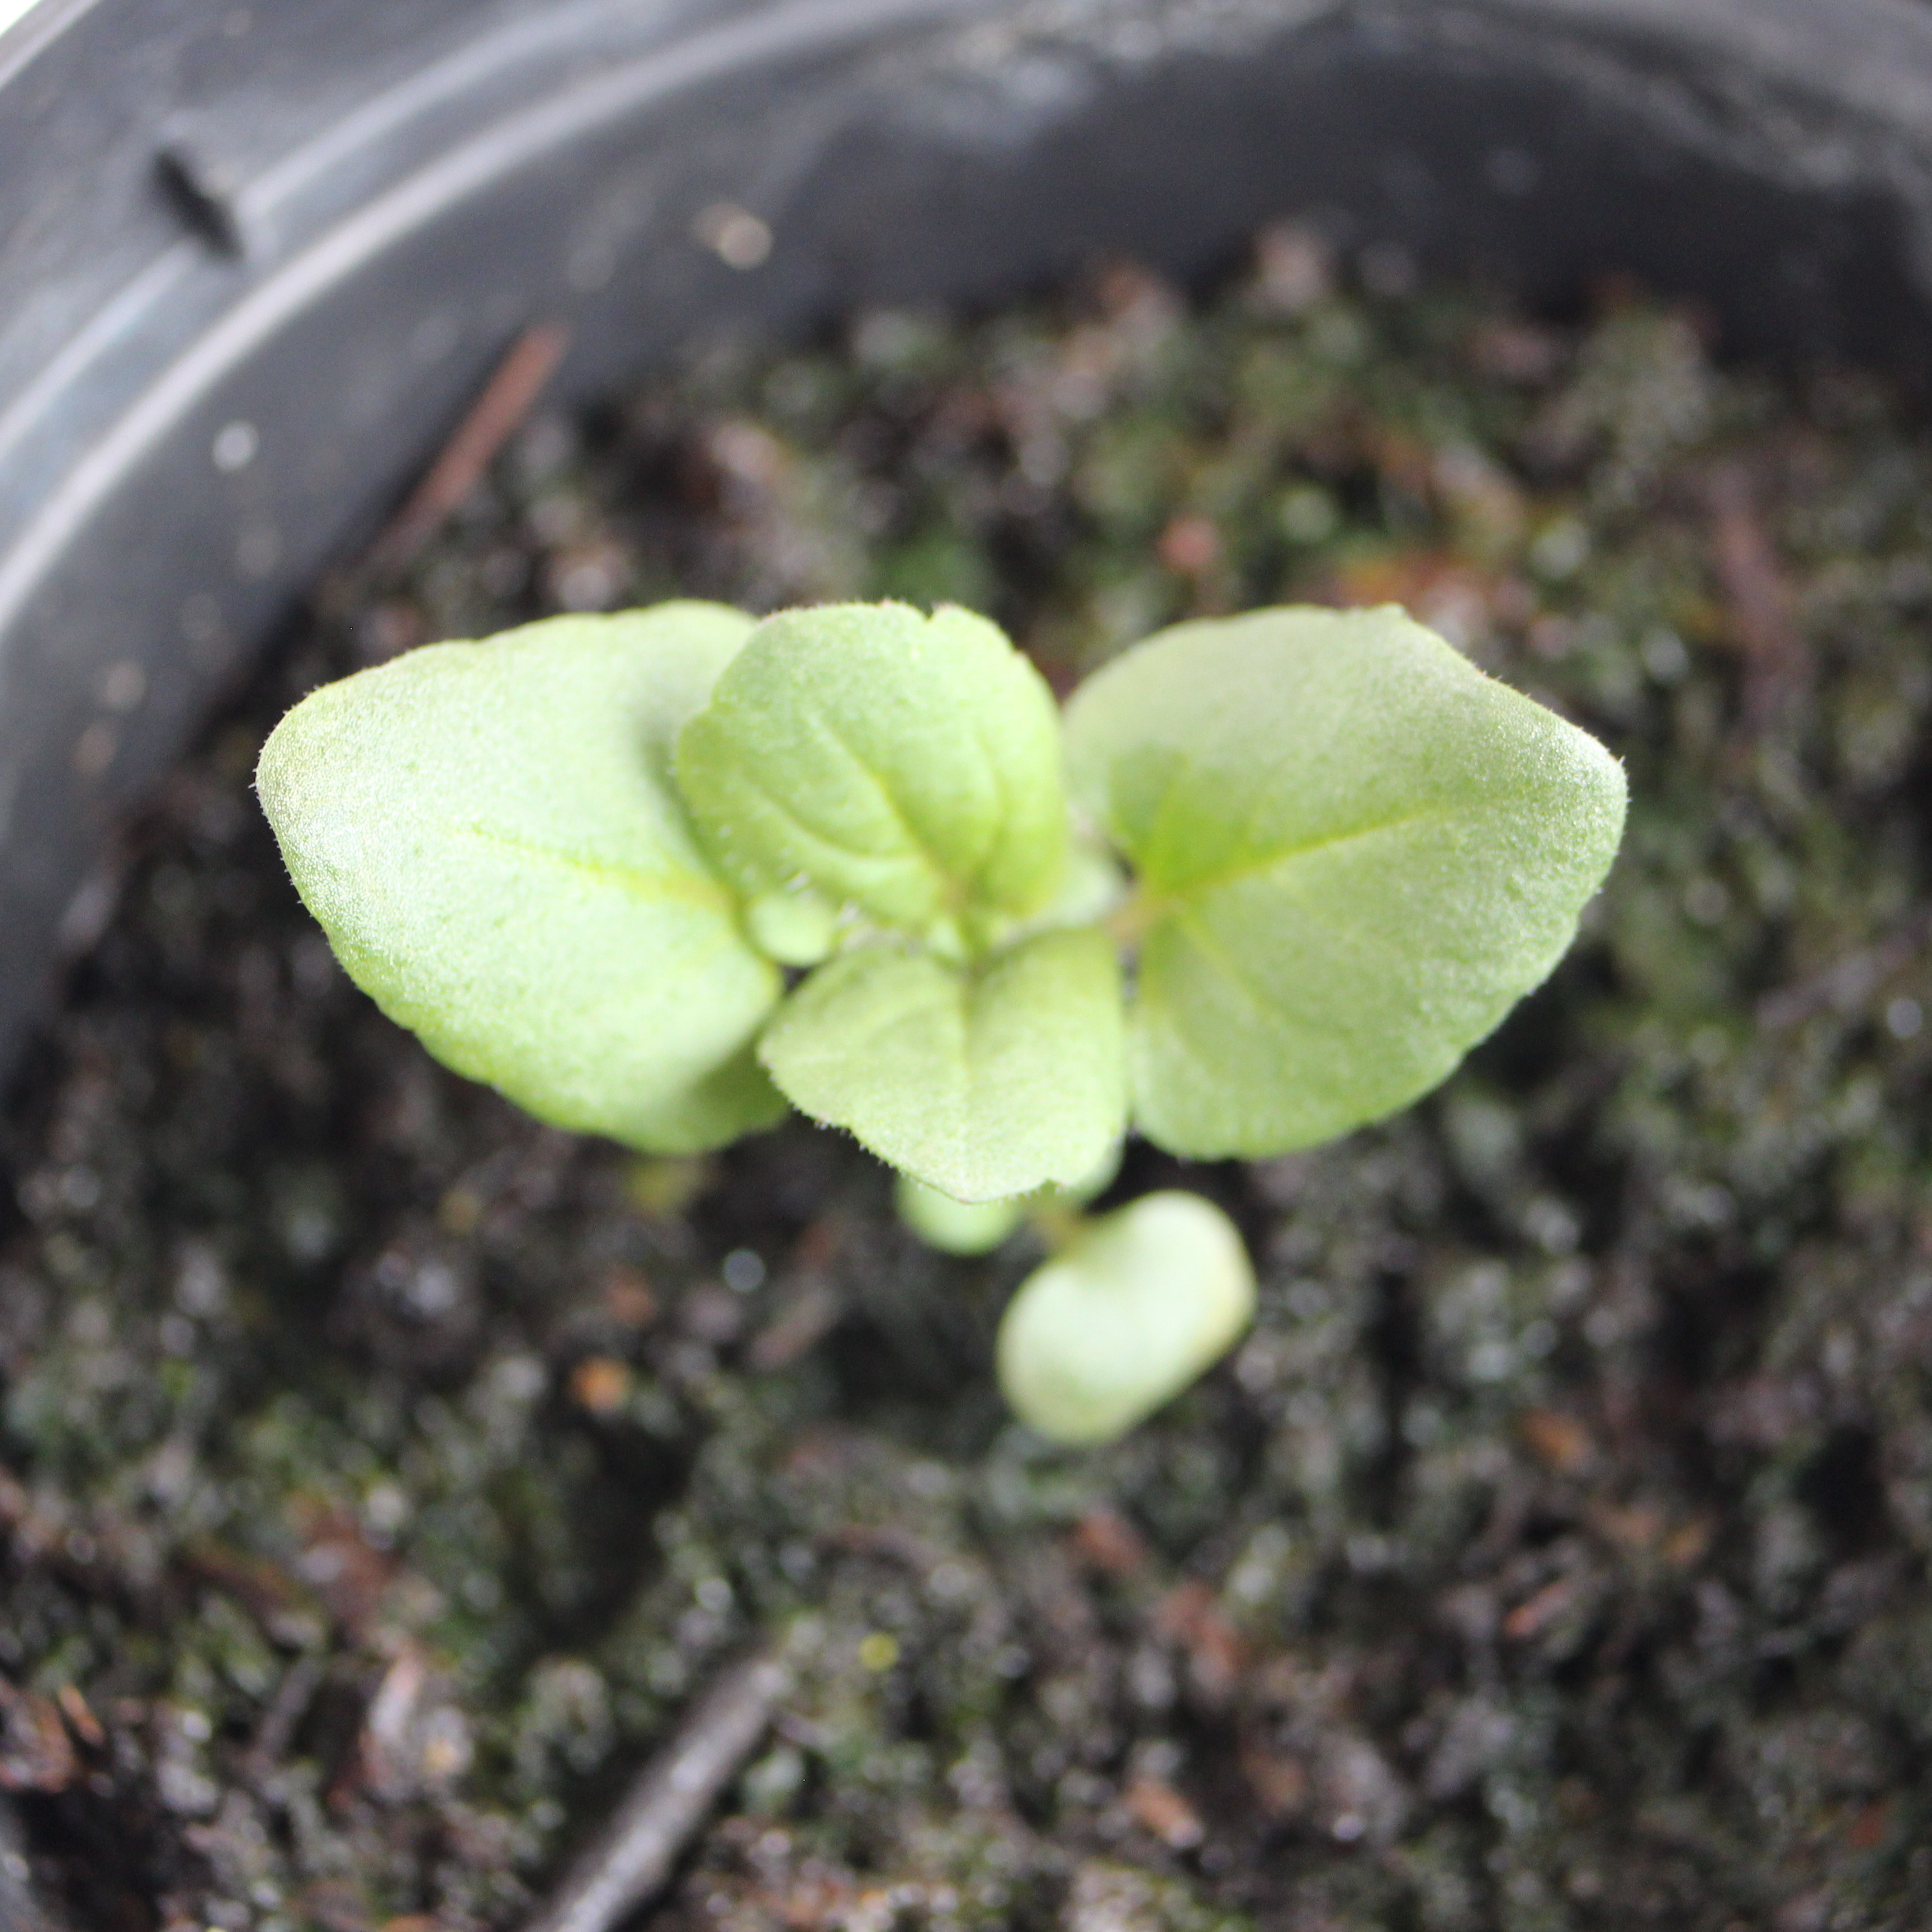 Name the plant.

Veronica persica
